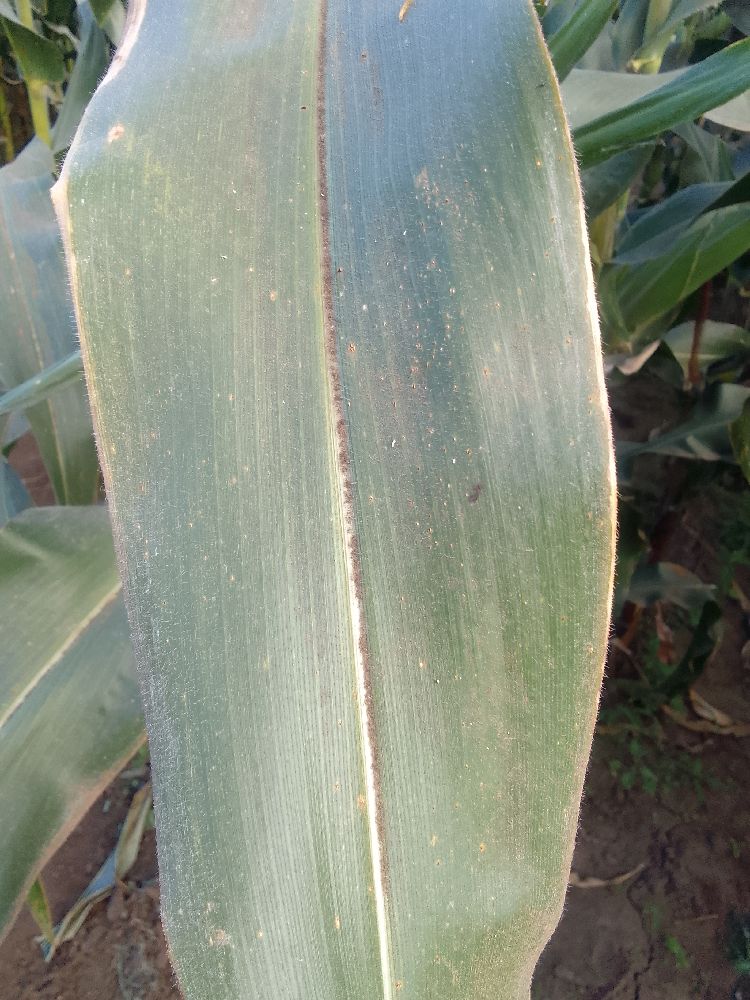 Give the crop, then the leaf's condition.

maize, healthy
